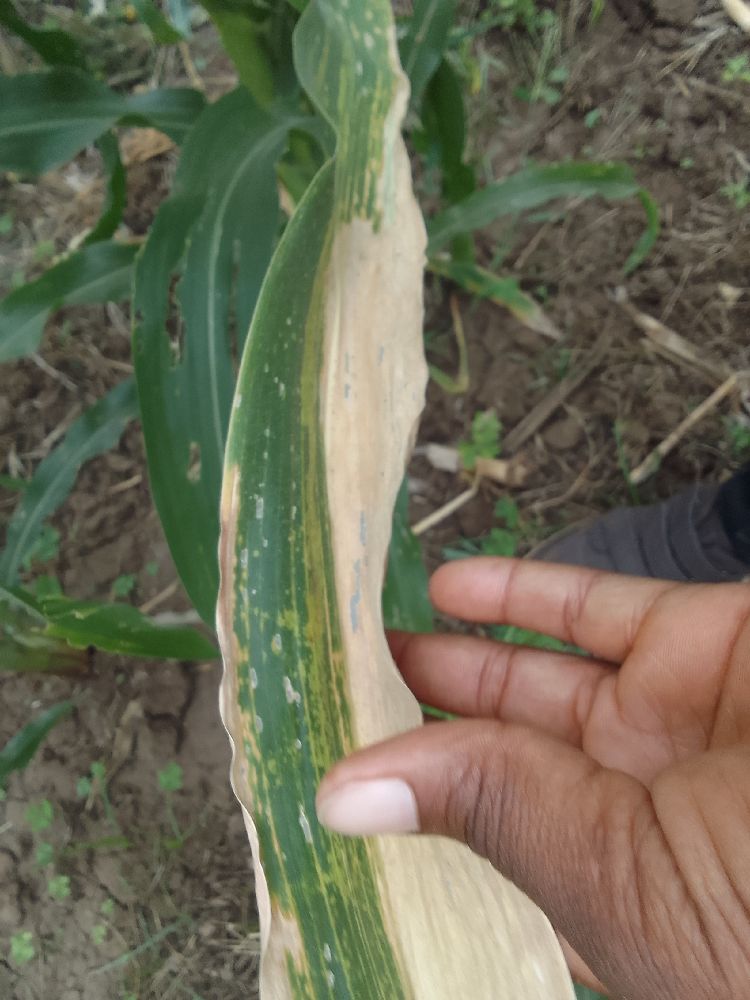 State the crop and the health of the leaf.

maize, maize lethal necrosis
